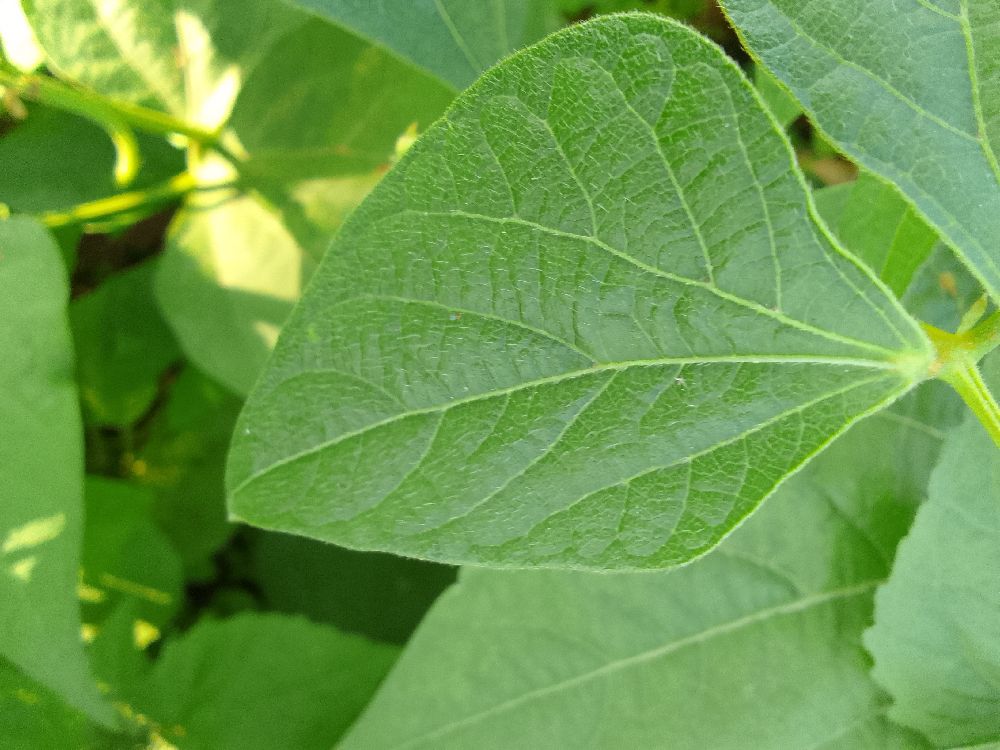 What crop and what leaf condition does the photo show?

common bean, healthy
